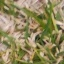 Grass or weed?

grass
